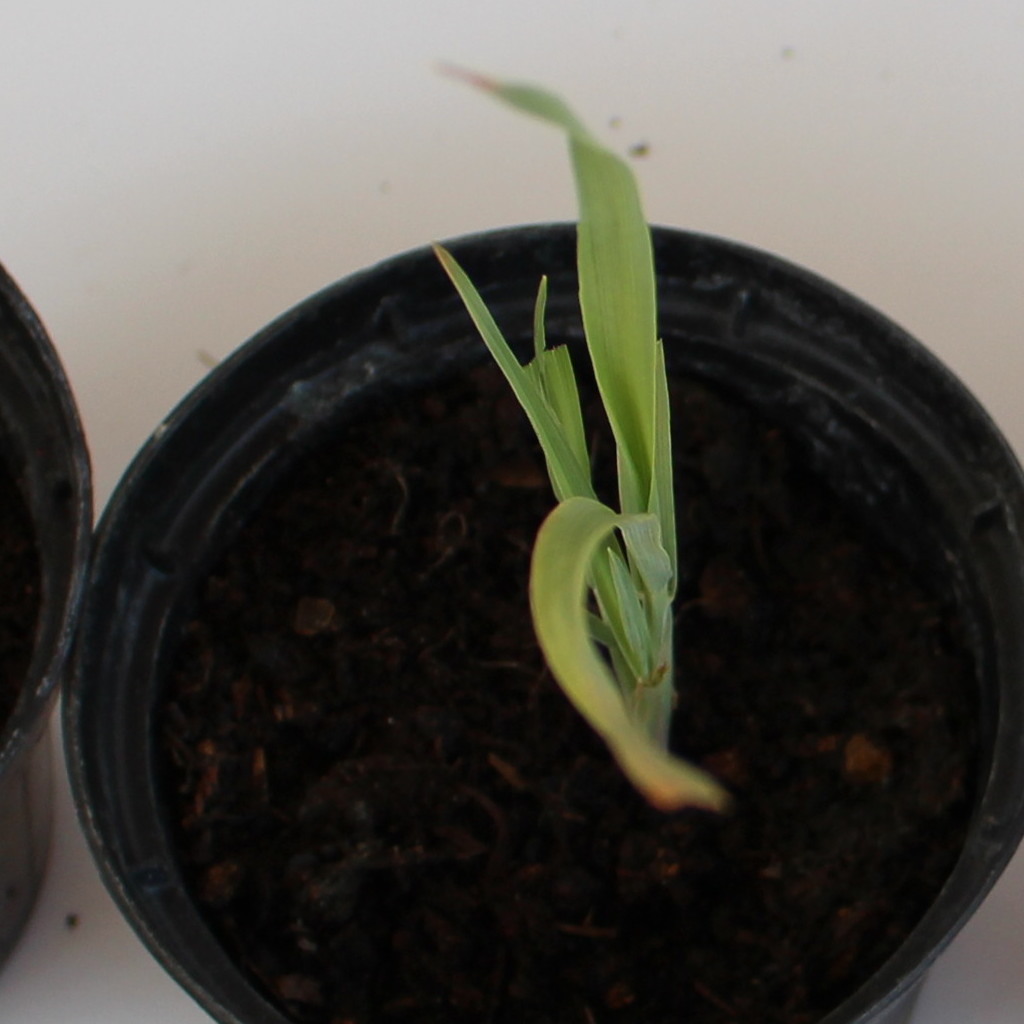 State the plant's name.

Avena sterilis
